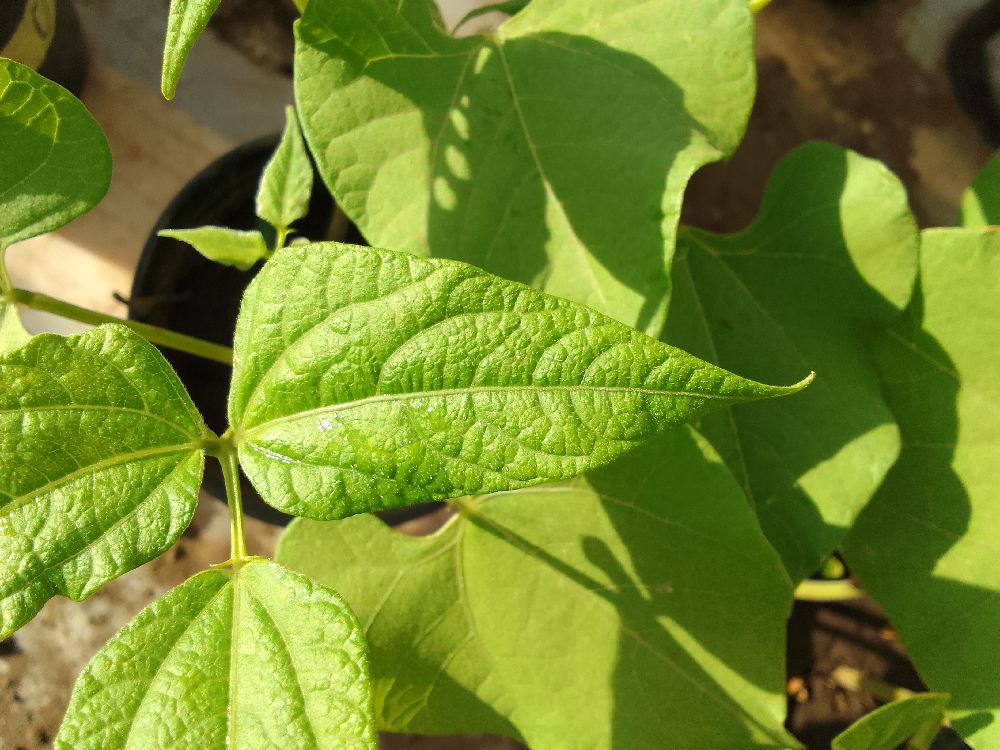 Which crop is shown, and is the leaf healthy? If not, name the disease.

common bean, healthy
